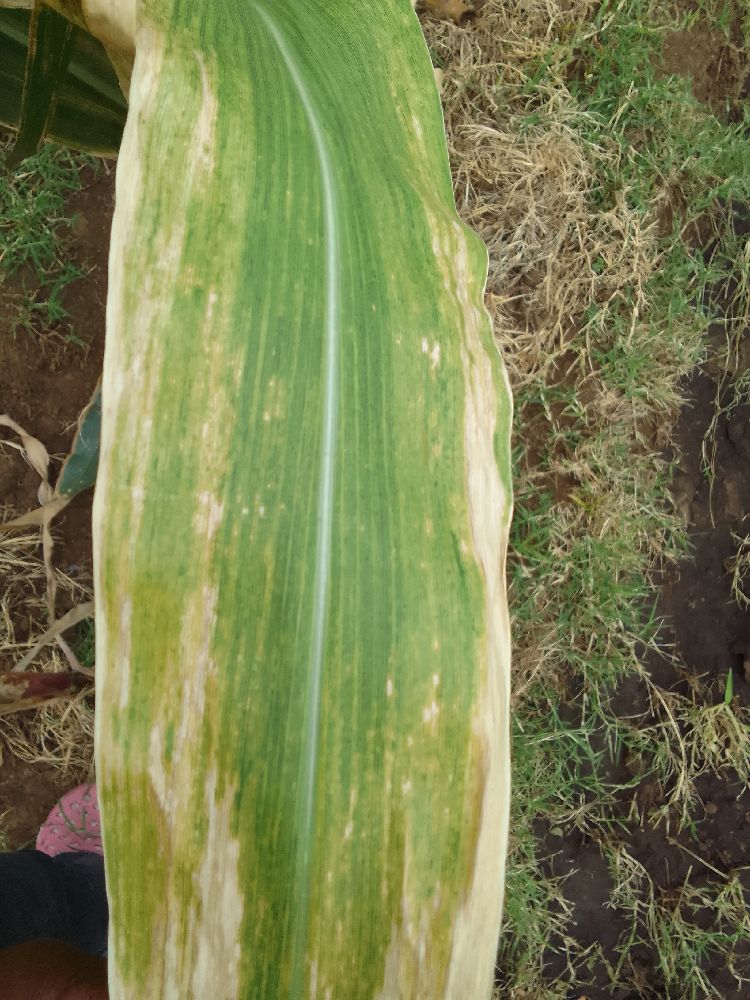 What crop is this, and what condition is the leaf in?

maize, maize lethal necrosis
